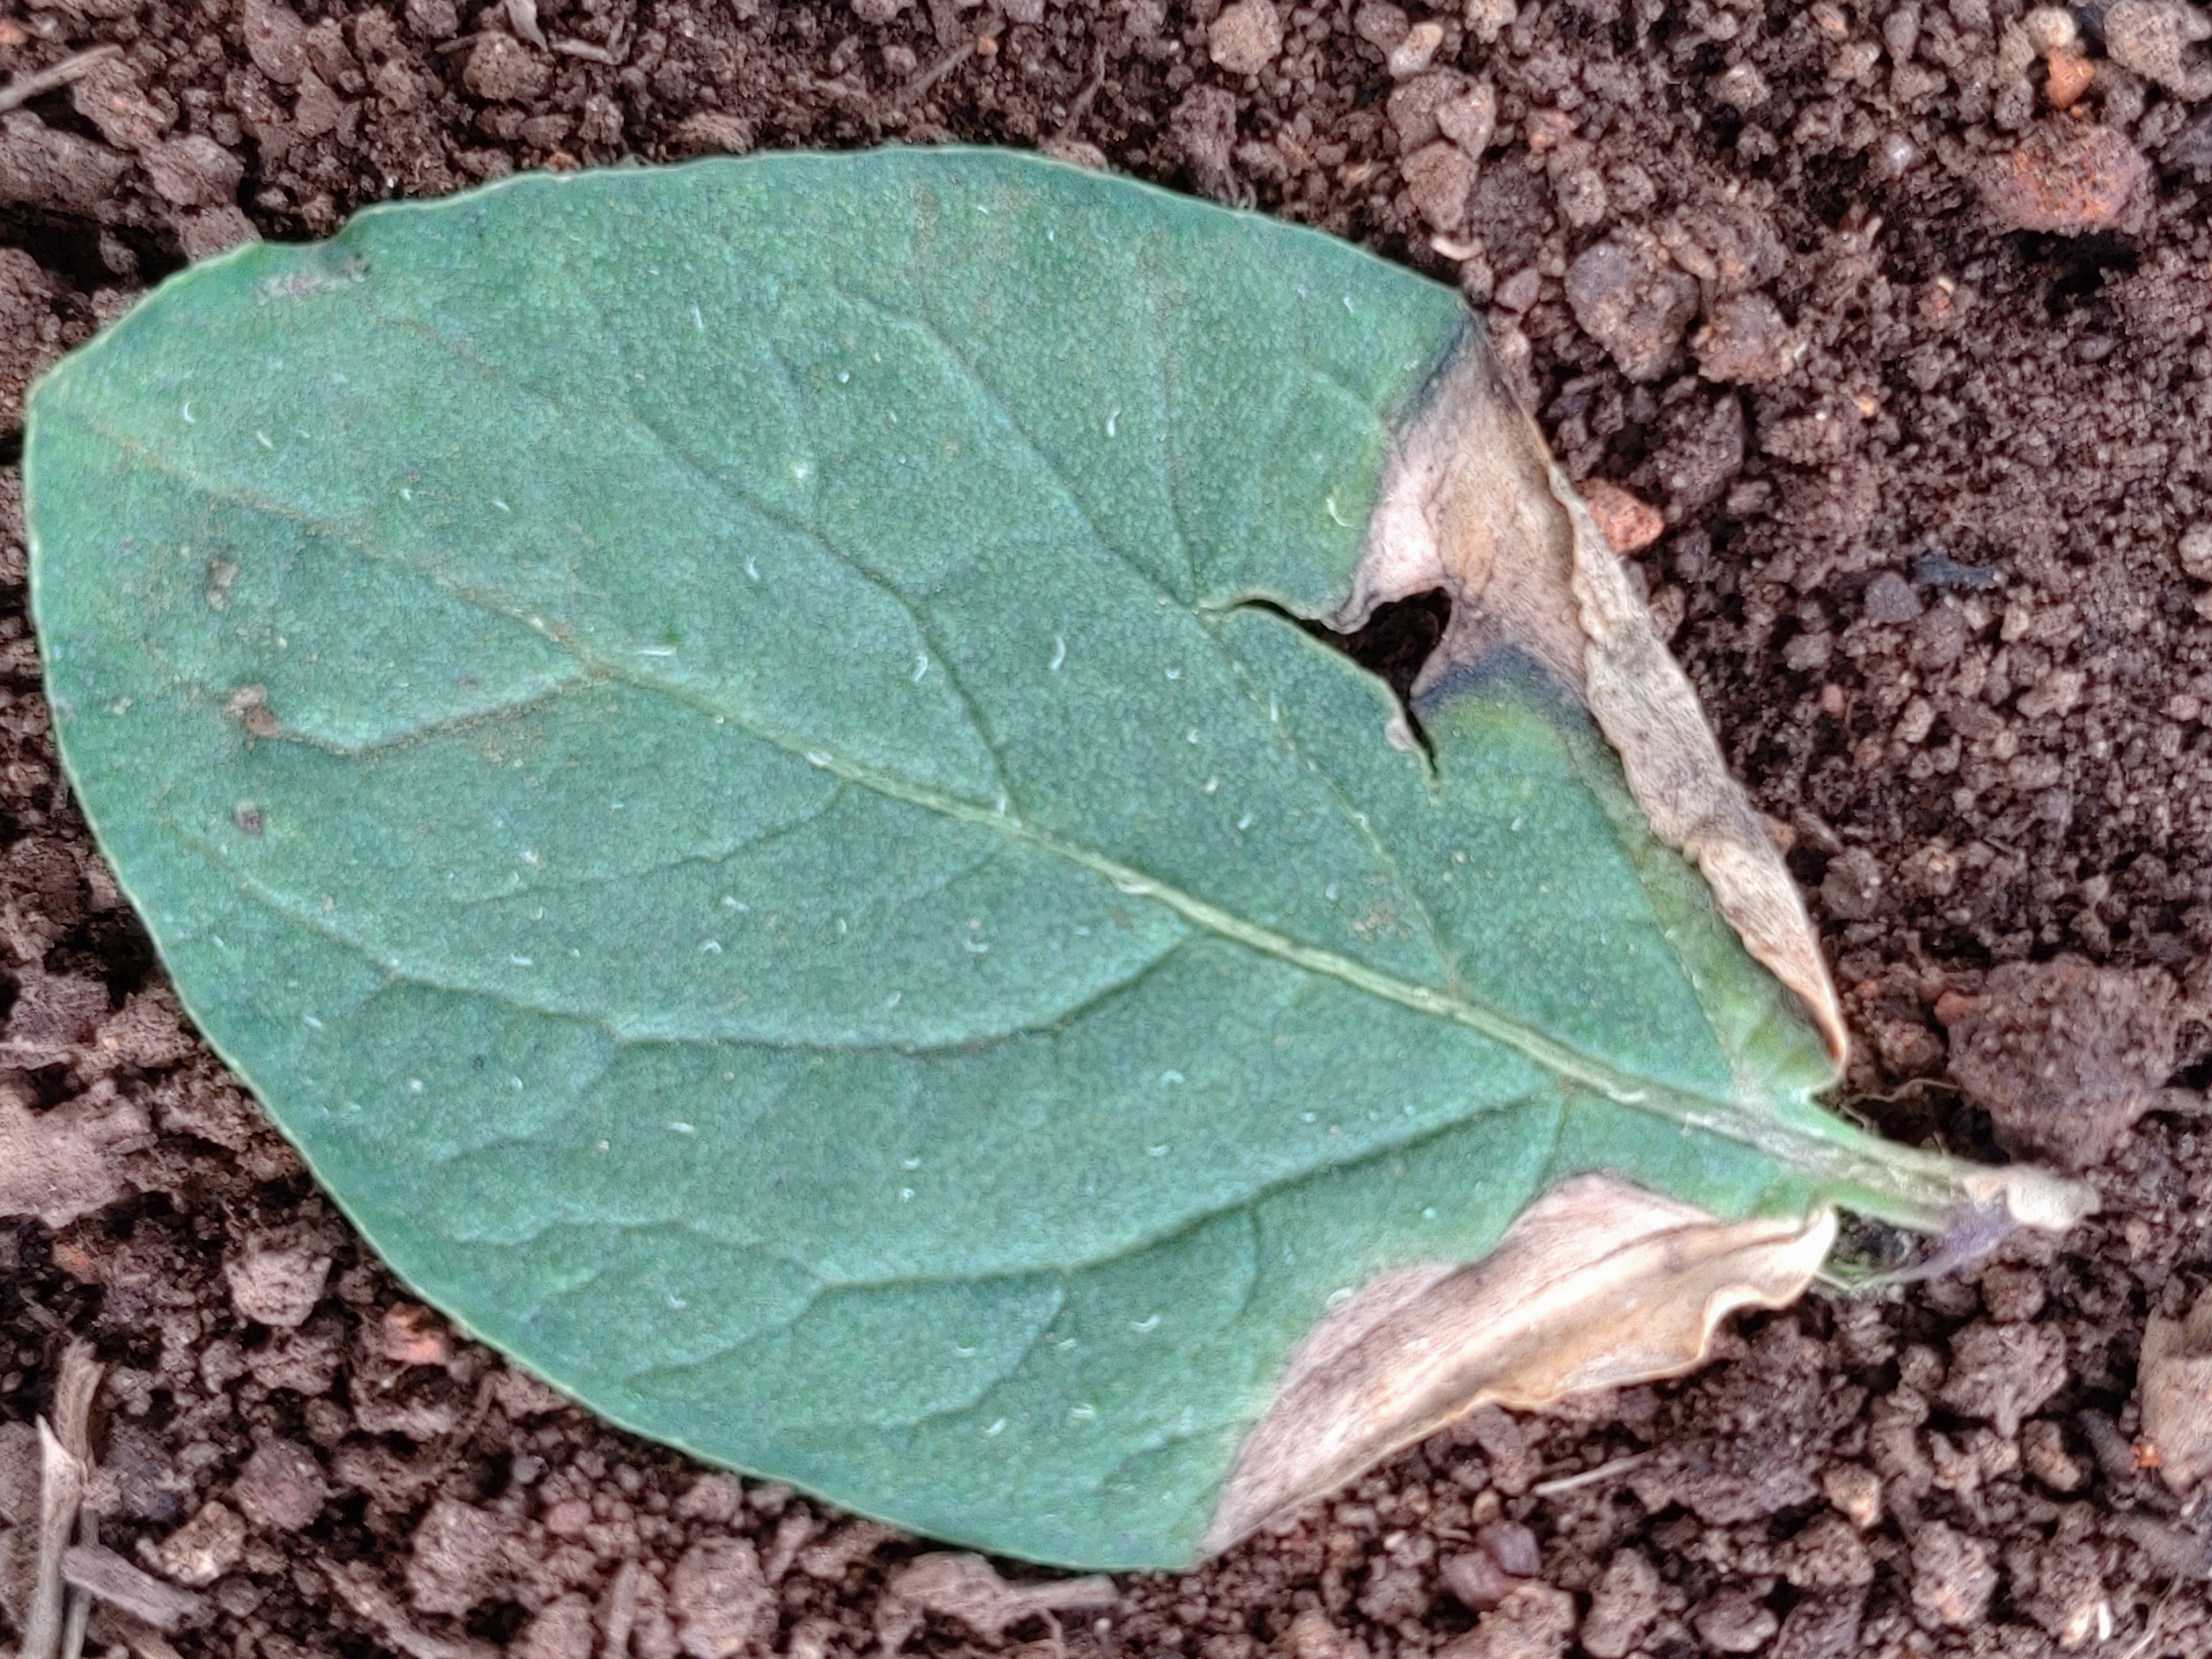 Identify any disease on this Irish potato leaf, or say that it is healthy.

early blight
